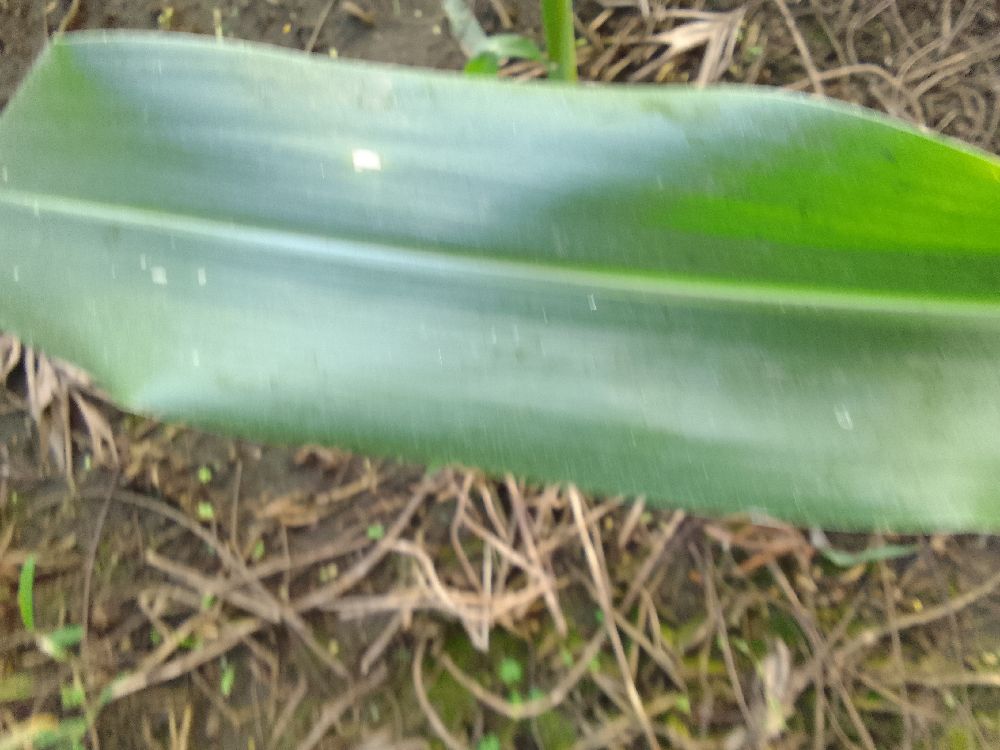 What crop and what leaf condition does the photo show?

maize, healthy
